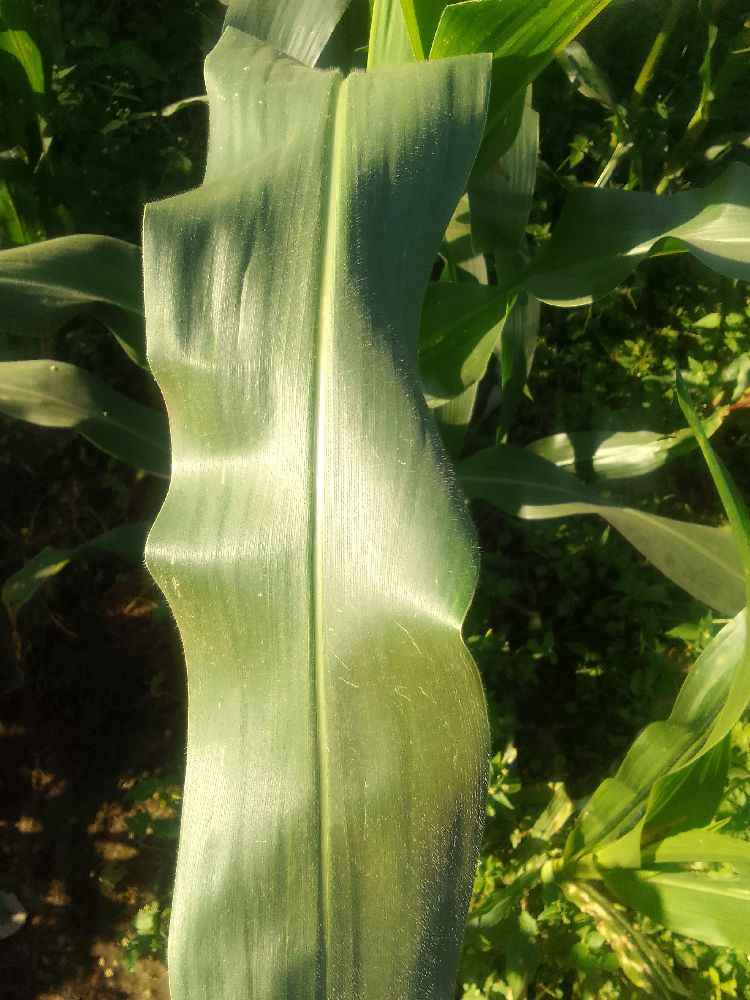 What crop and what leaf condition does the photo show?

maize, healthy
